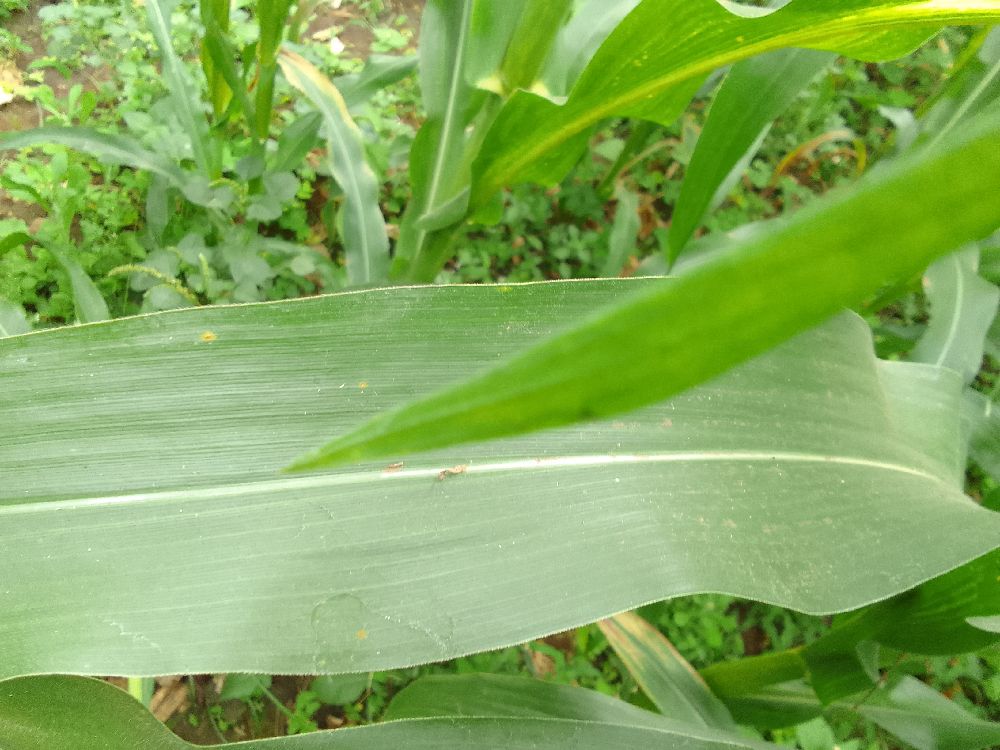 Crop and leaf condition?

maize, healthy
